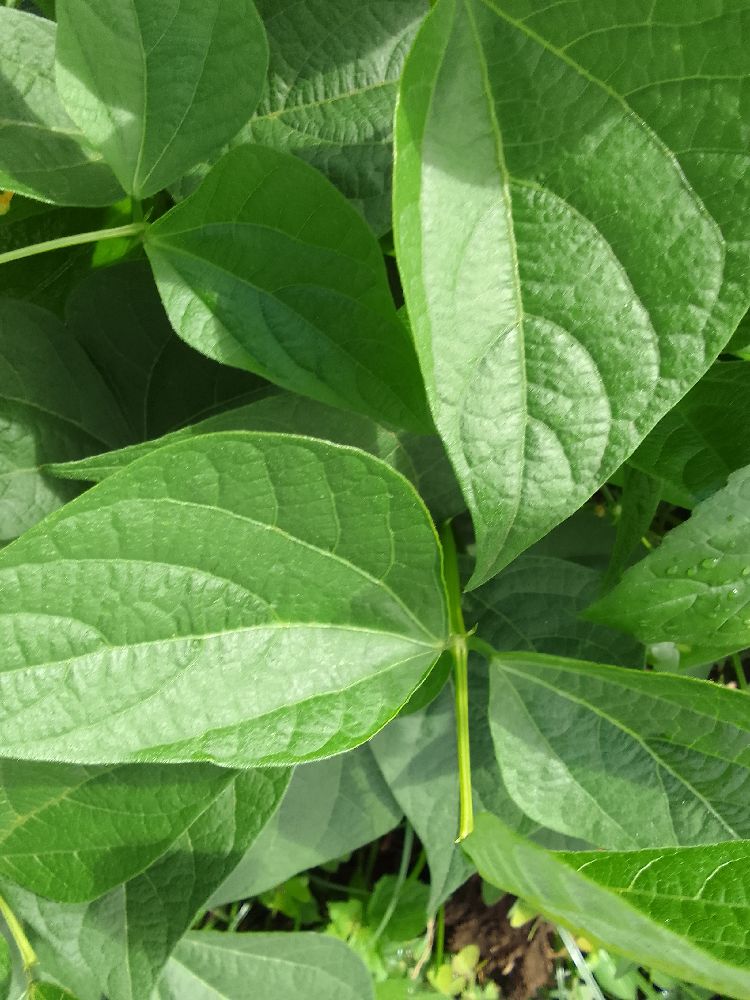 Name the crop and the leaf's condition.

common bean, healthy
